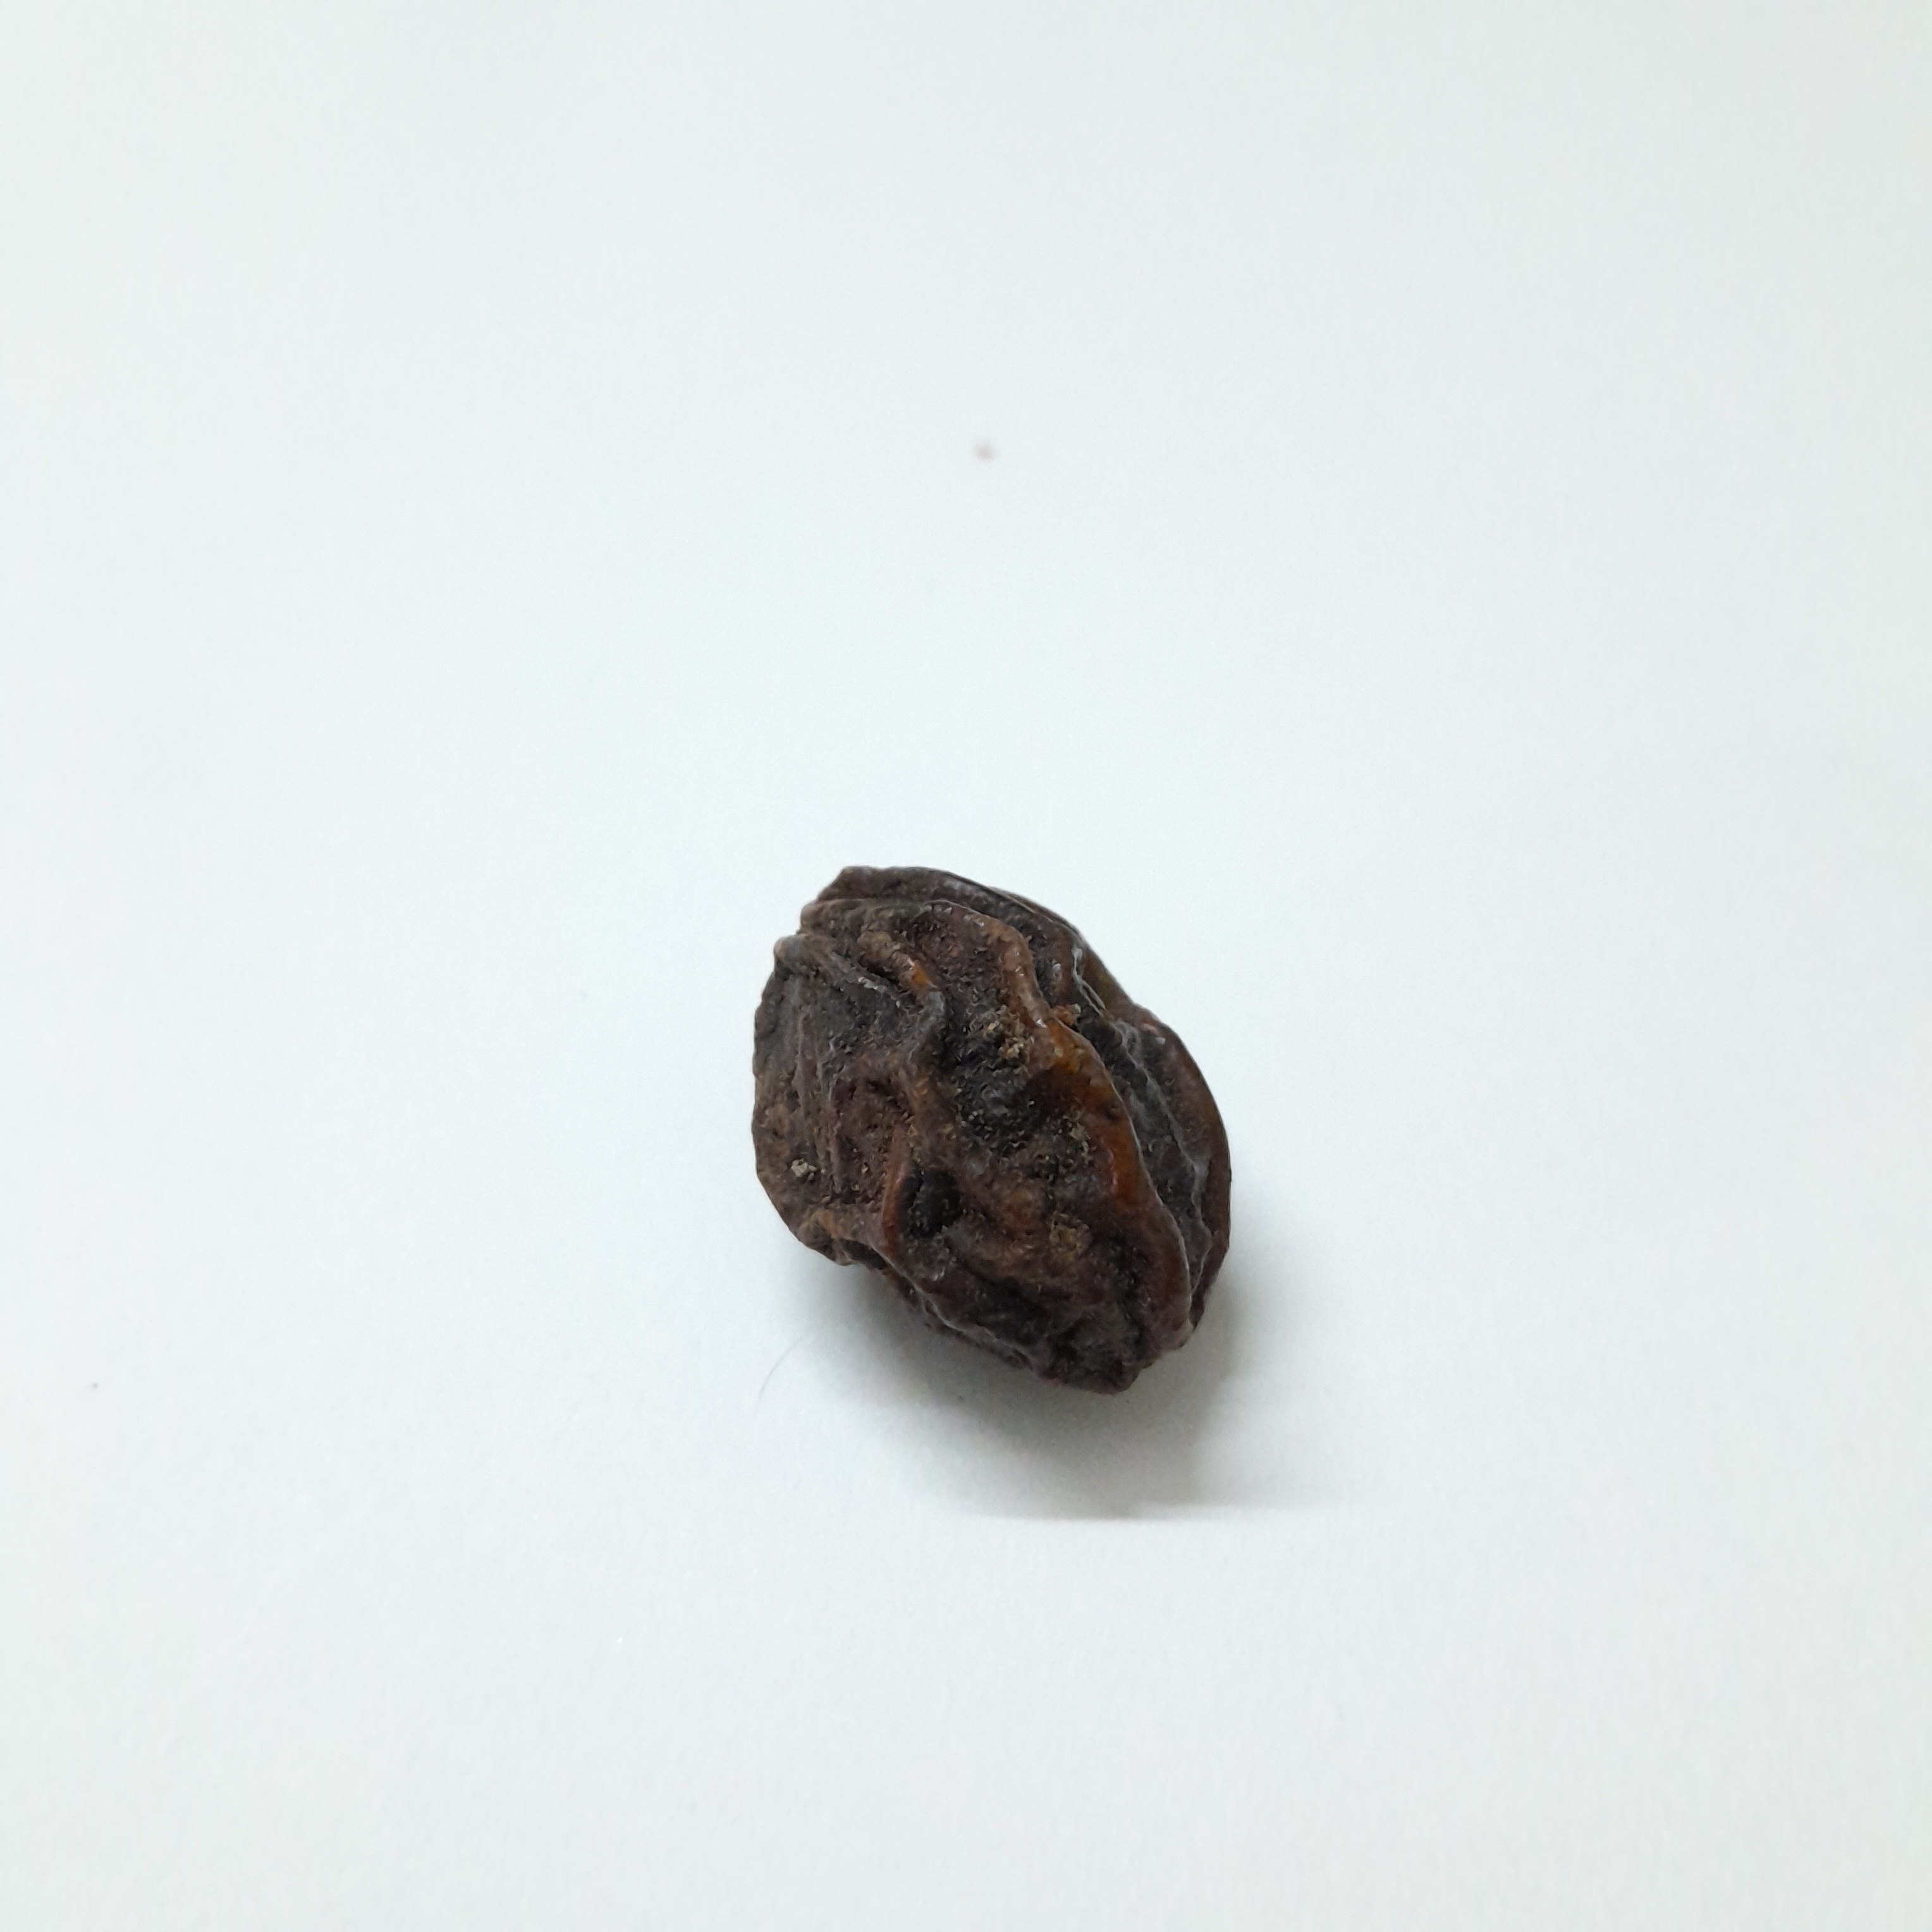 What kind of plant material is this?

kadukharik
